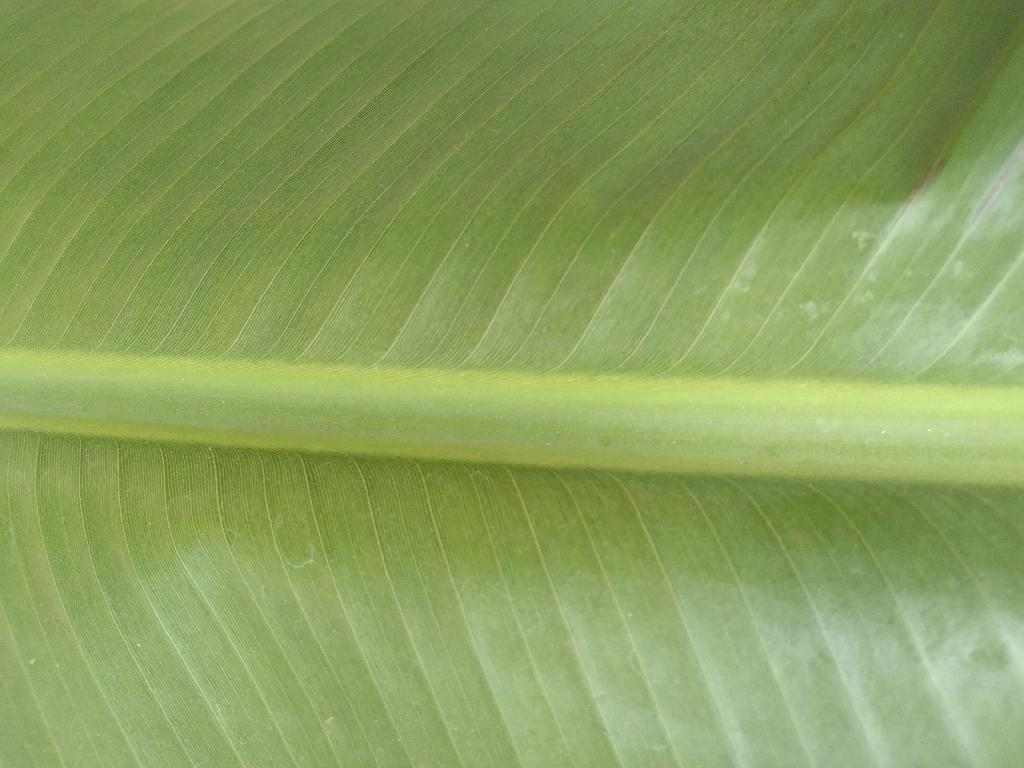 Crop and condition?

banana, healthy
